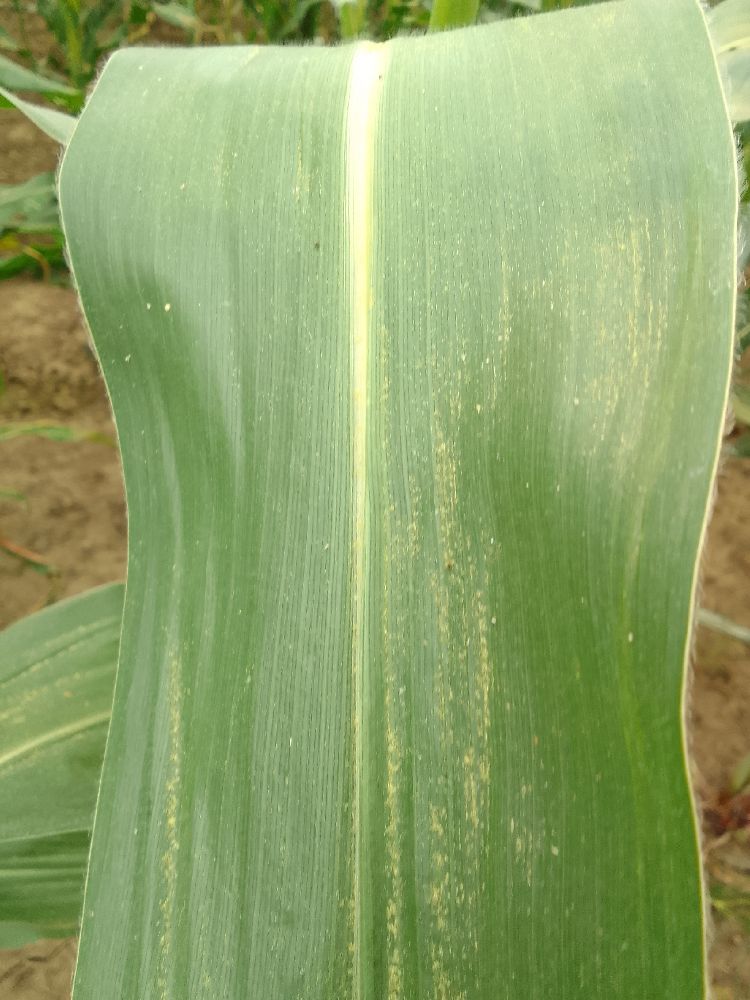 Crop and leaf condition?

maize, healthy
